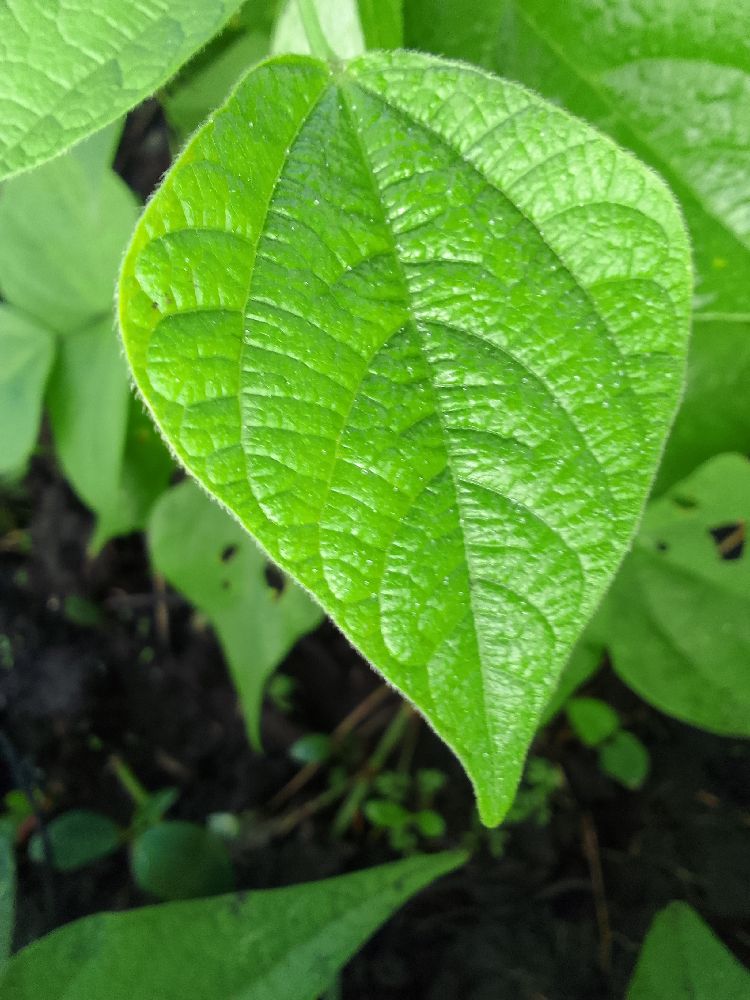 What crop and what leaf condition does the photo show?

common bean, healthy
